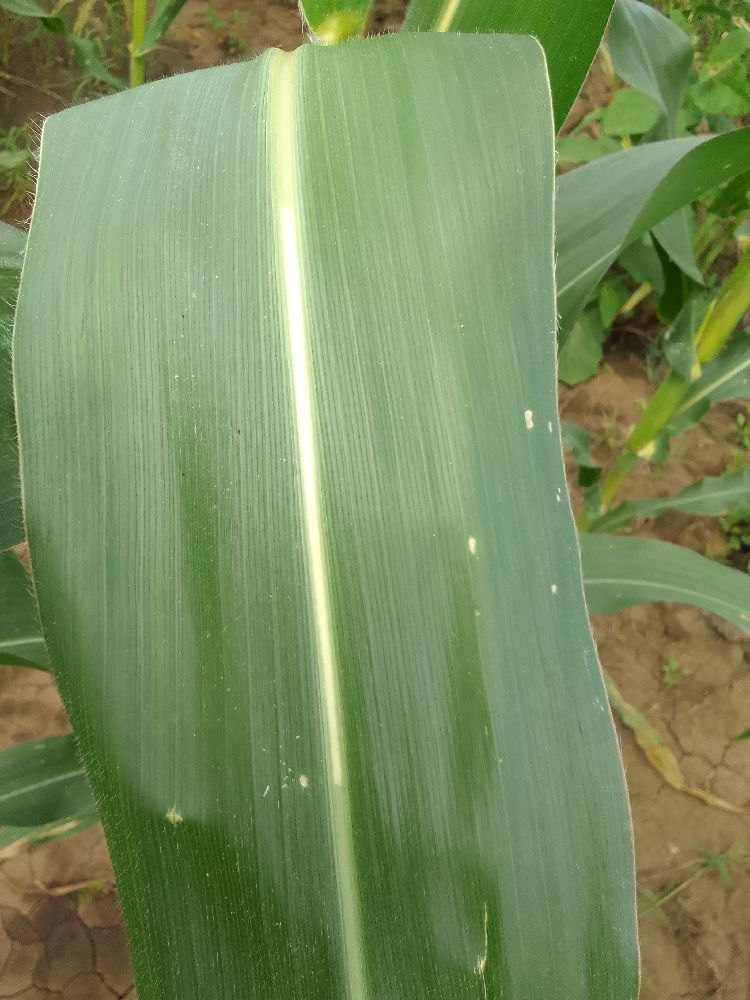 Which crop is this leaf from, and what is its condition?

maize, healthy
